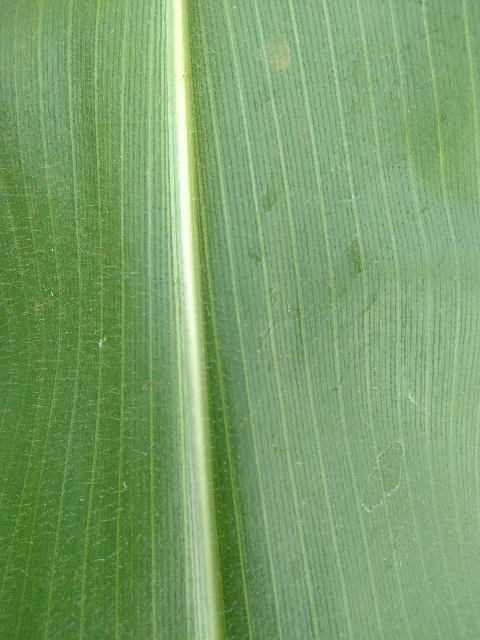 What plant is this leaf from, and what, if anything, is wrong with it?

maize, healthy
